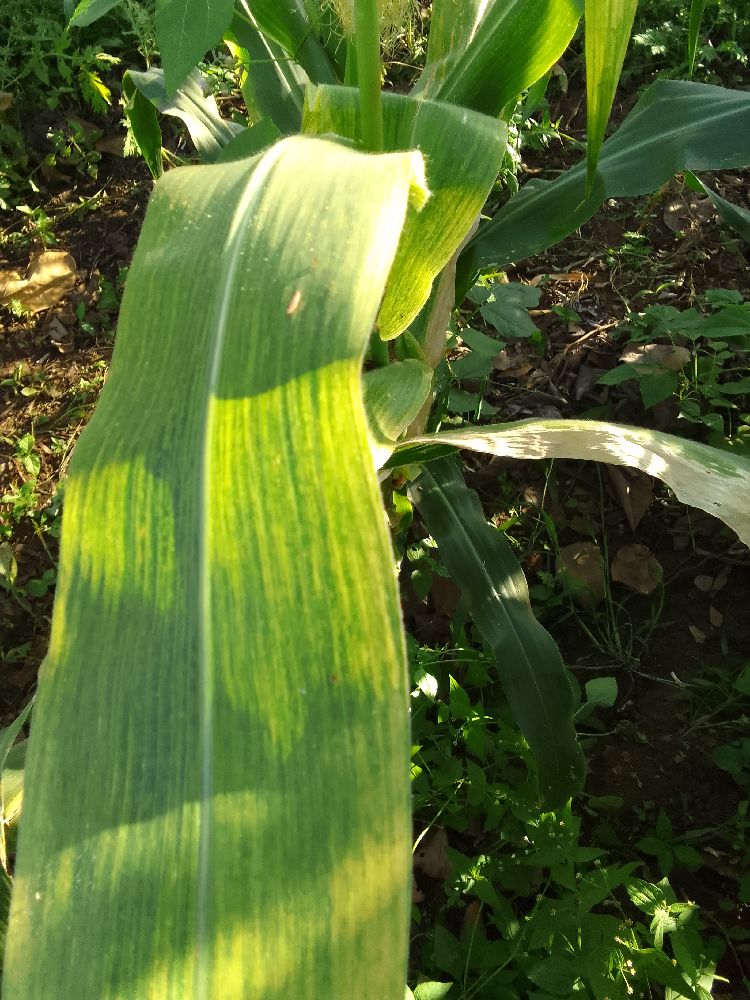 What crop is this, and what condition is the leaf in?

maize, maize lethal necrosis
